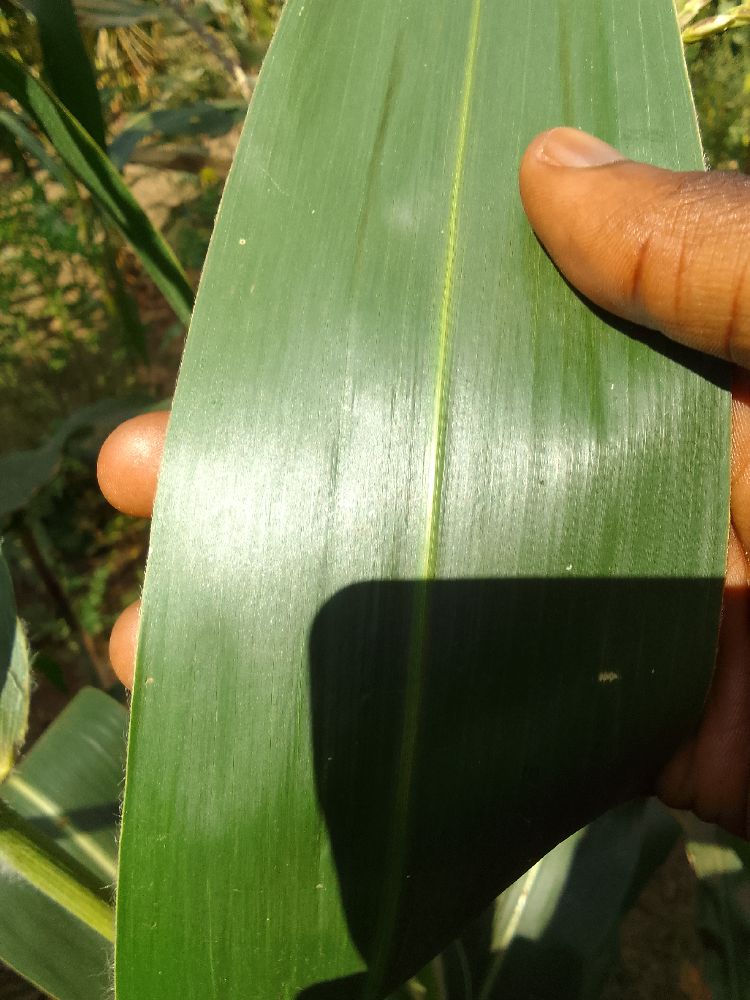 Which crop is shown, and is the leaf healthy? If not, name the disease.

maize, healthy
